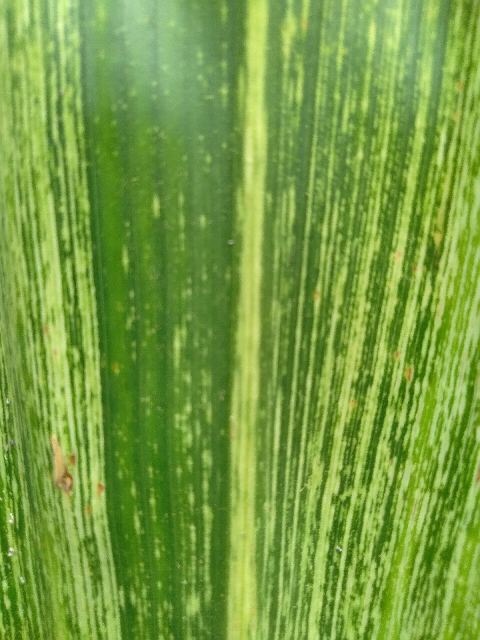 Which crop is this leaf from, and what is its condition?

maize, maize streak virus
